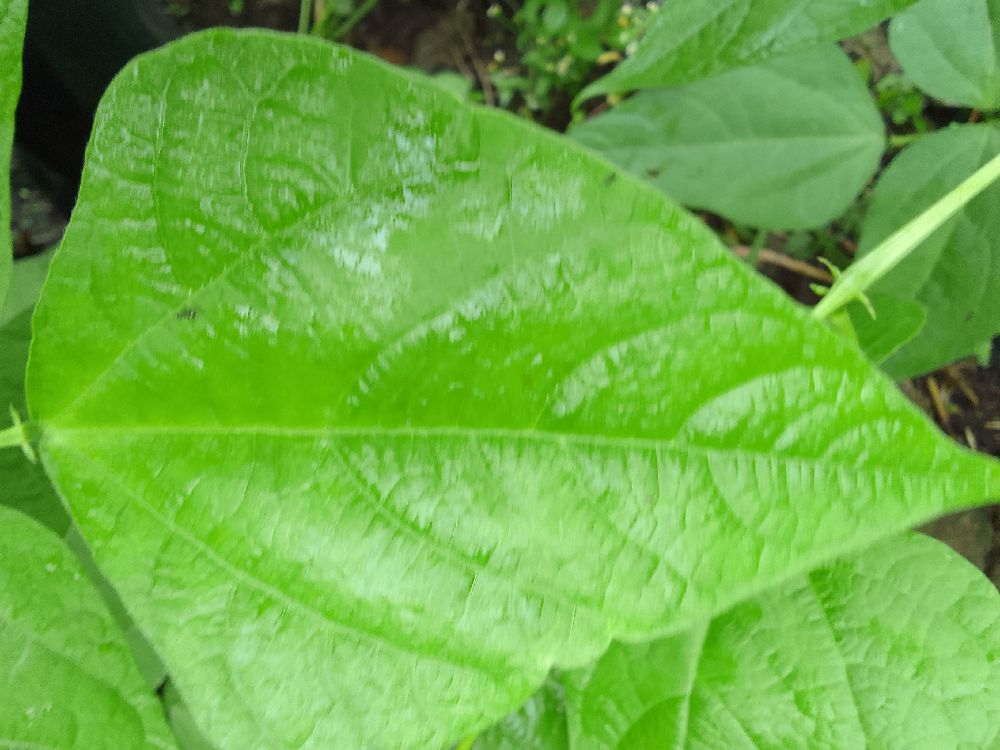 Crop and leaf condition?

common bean, healthy
